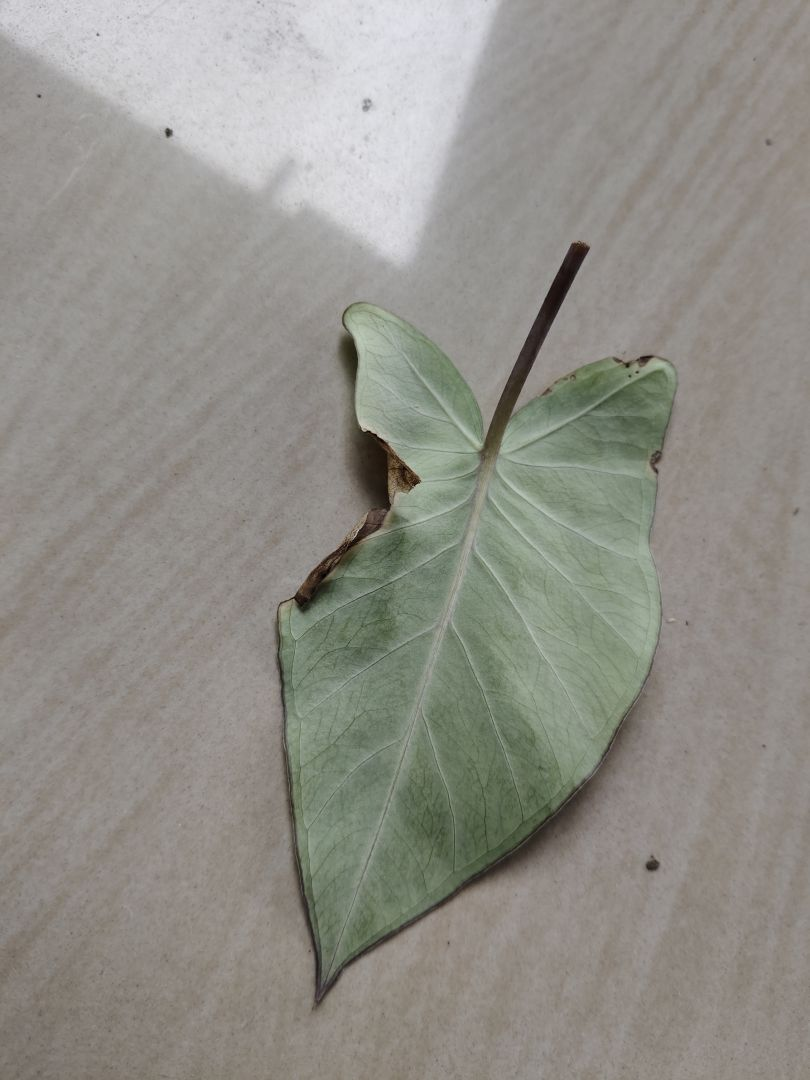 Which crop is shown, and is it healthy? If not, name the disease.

taro, leaf blight
